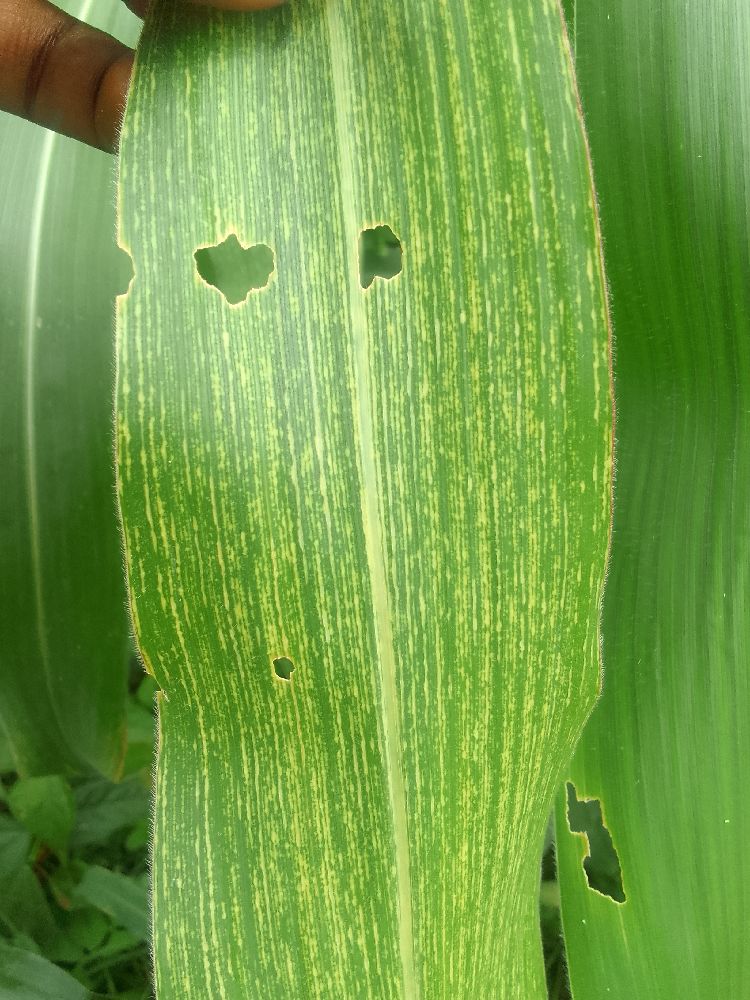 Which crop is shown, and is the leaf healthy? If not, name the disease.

maize, maize streak virus
